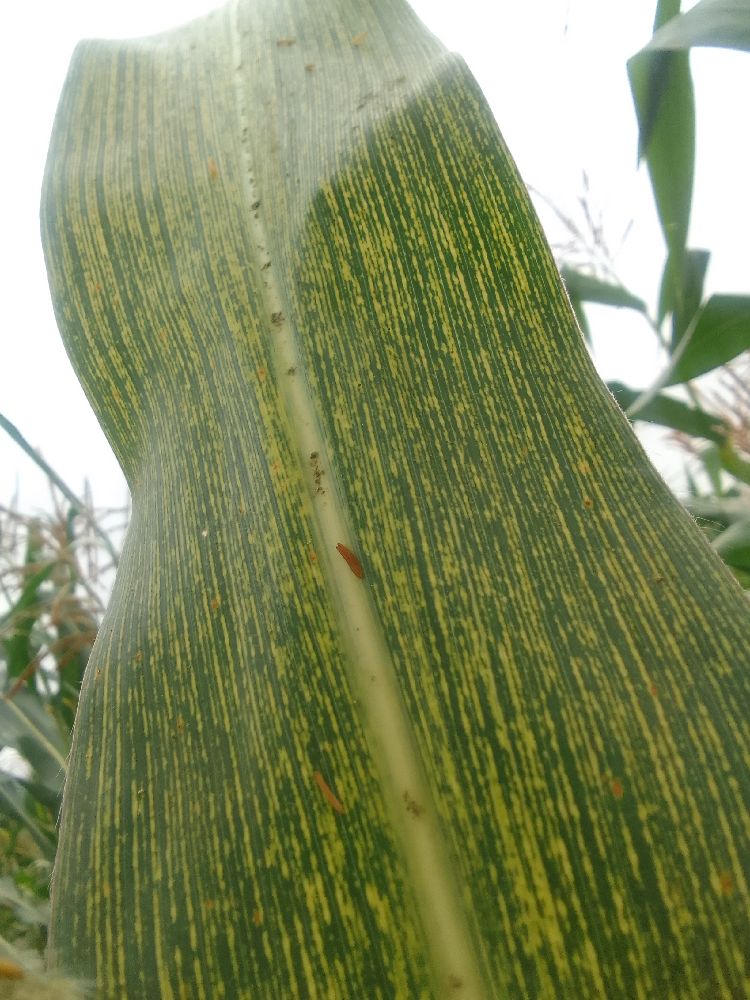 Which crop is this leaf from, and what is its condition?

maize, maize streak virus
